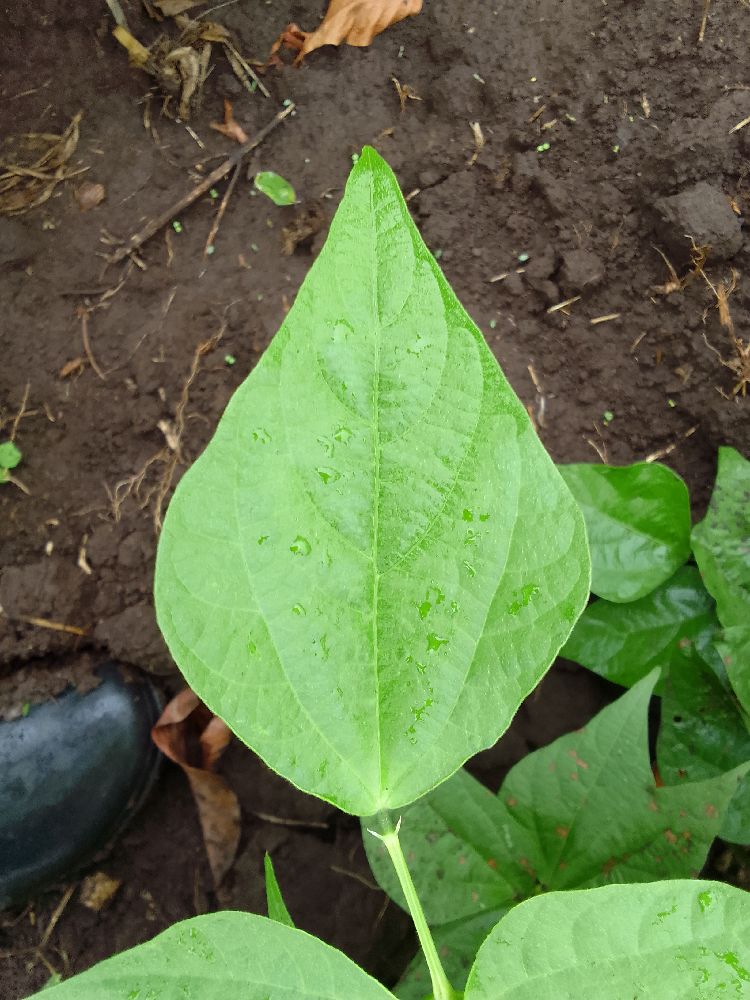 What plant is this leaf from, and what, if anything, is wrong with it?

common bean, healthy
